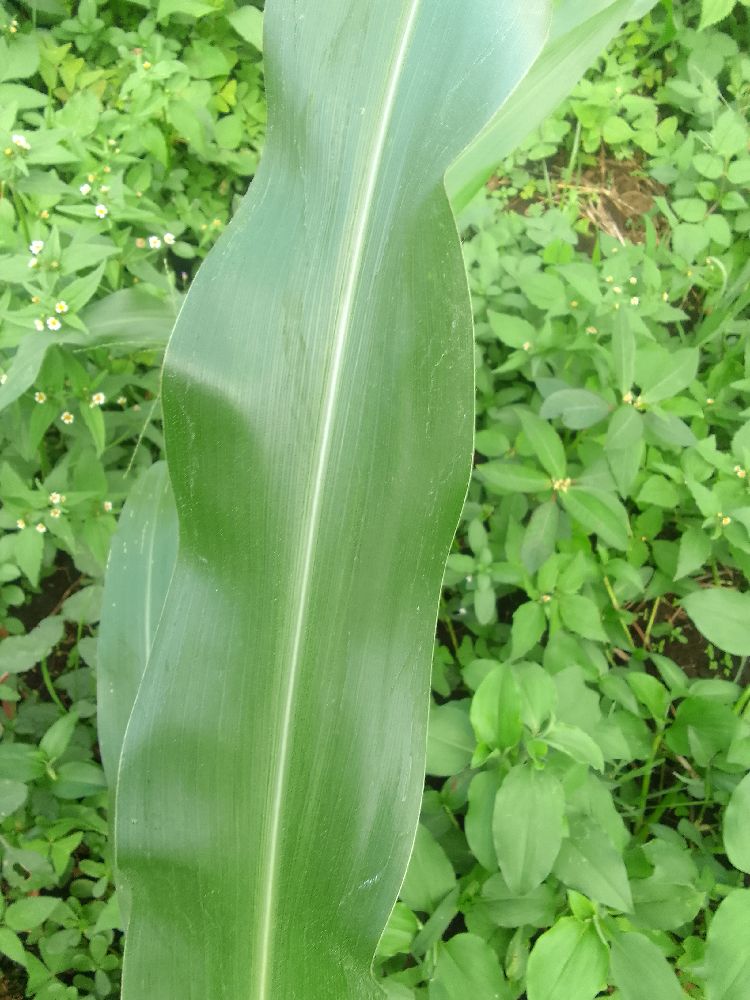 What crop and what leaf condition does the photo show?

maize, healthy
